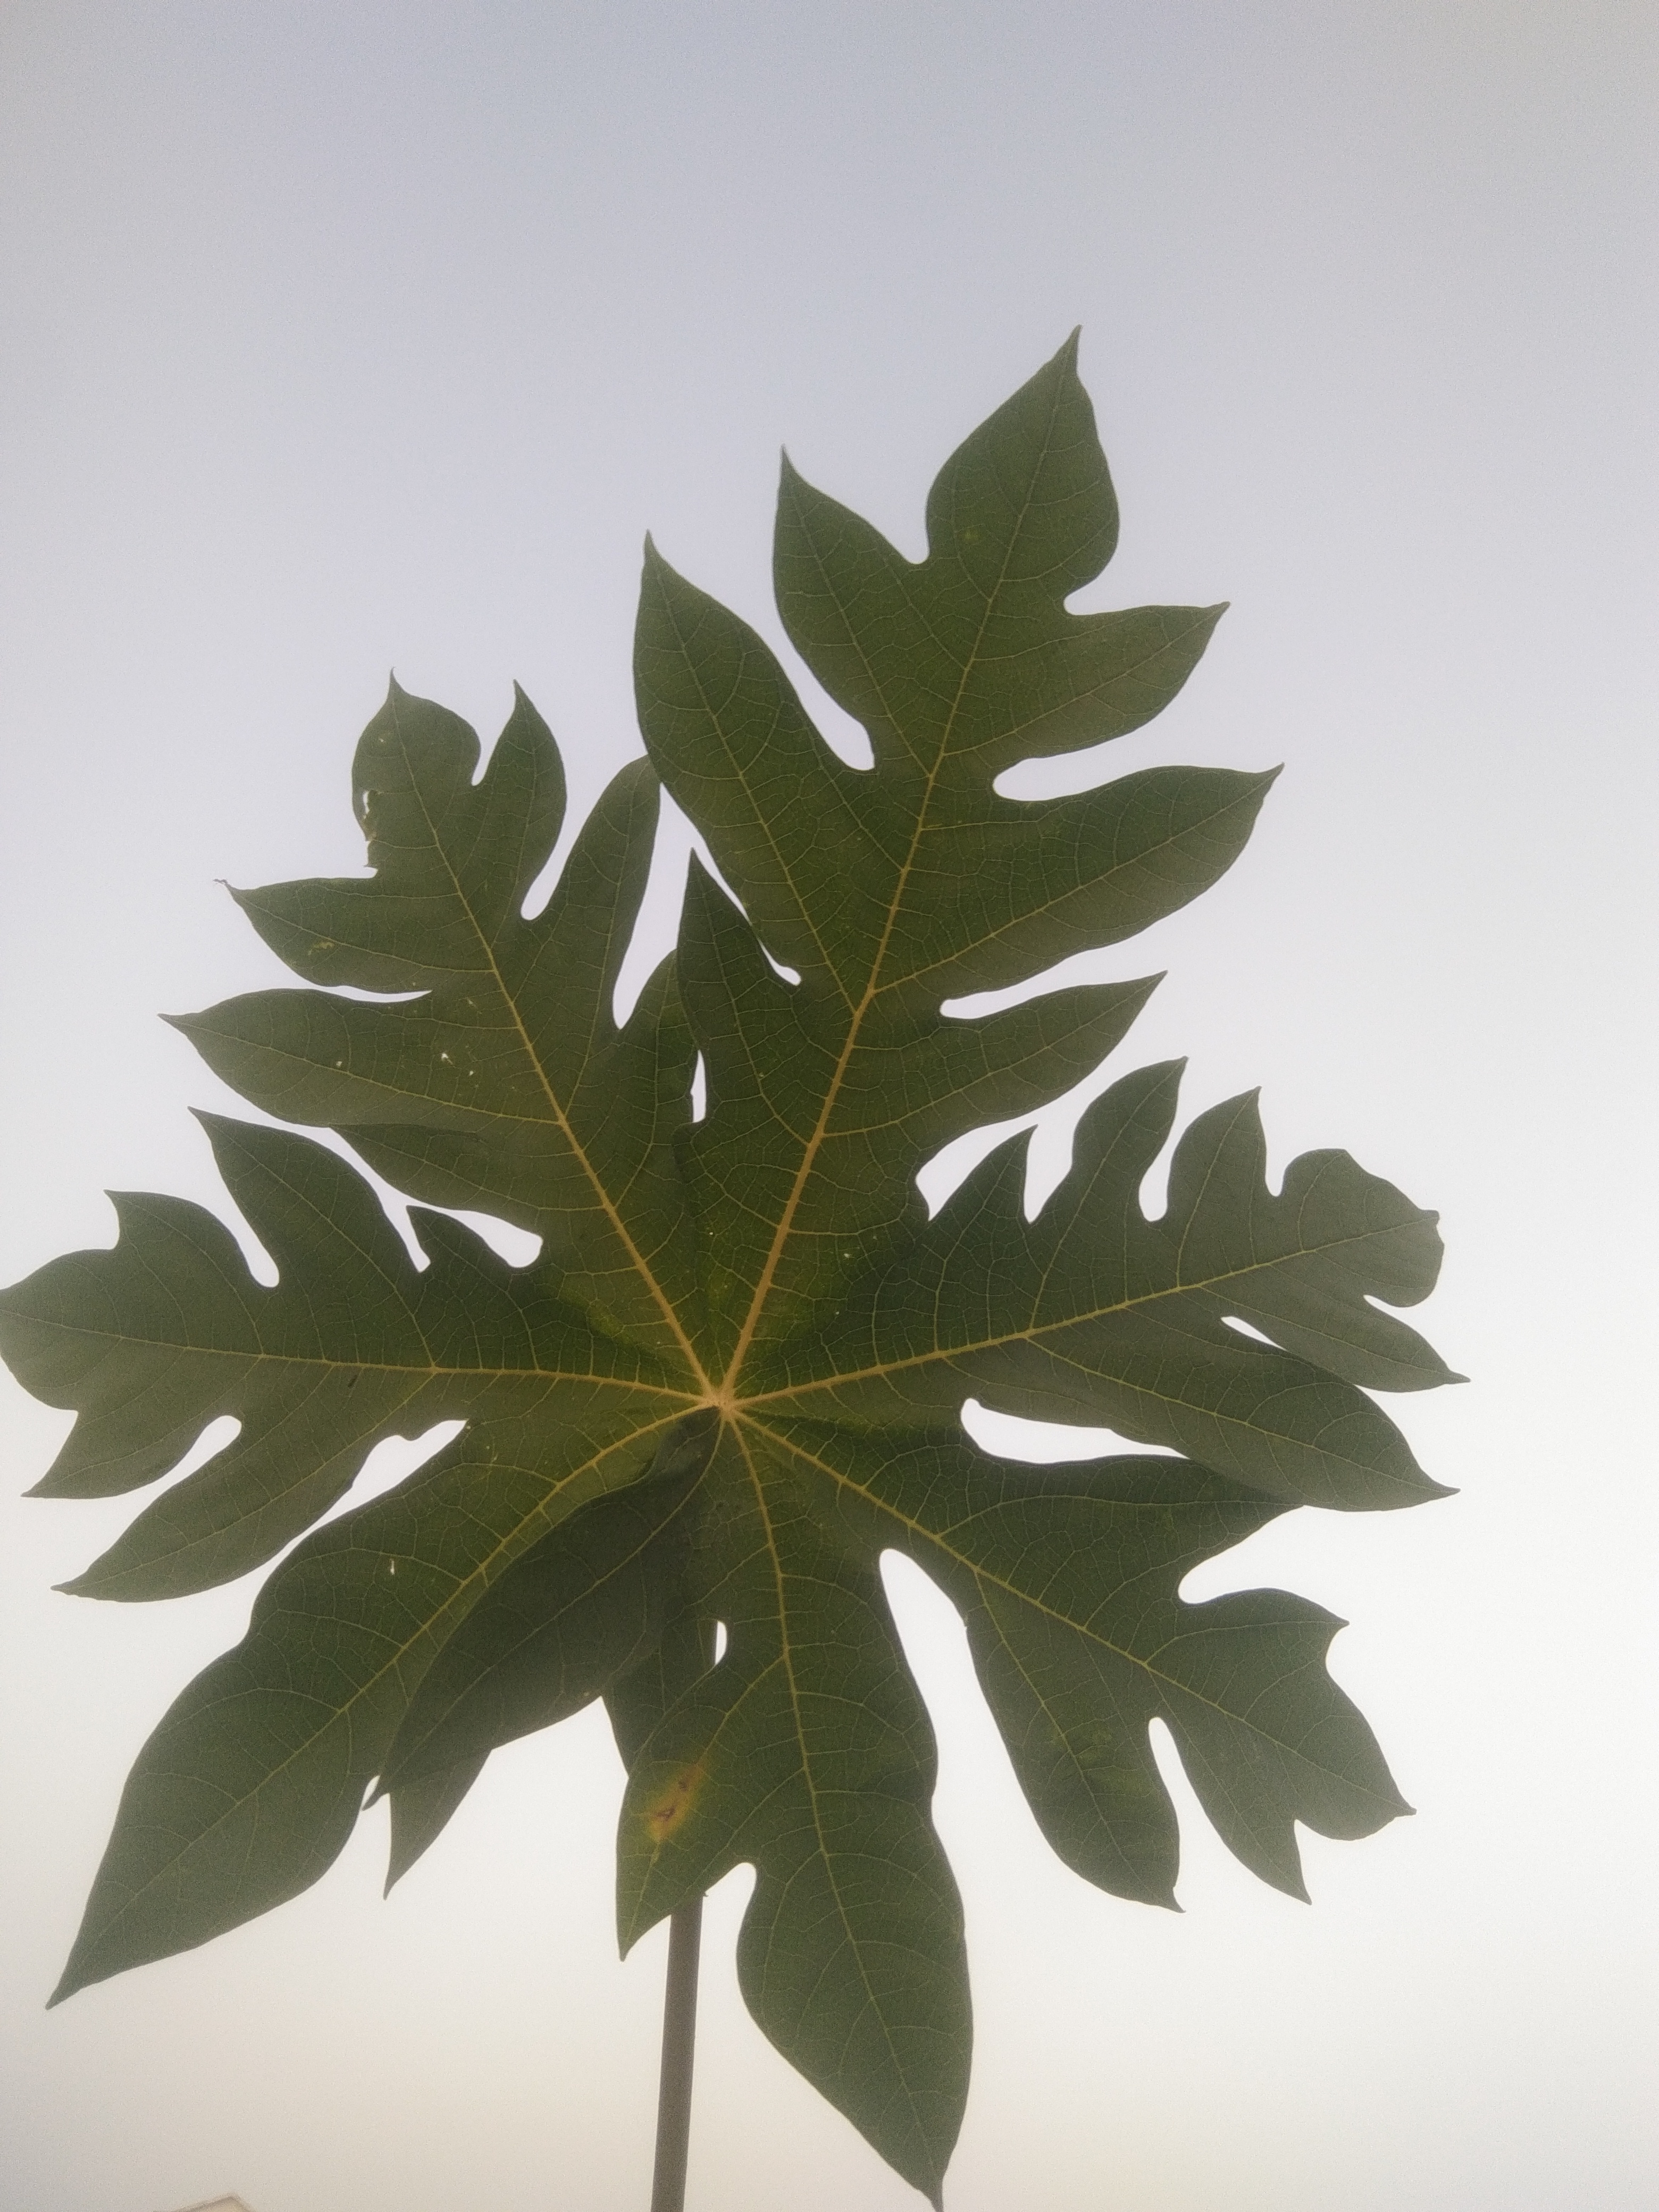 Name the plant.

papaya
